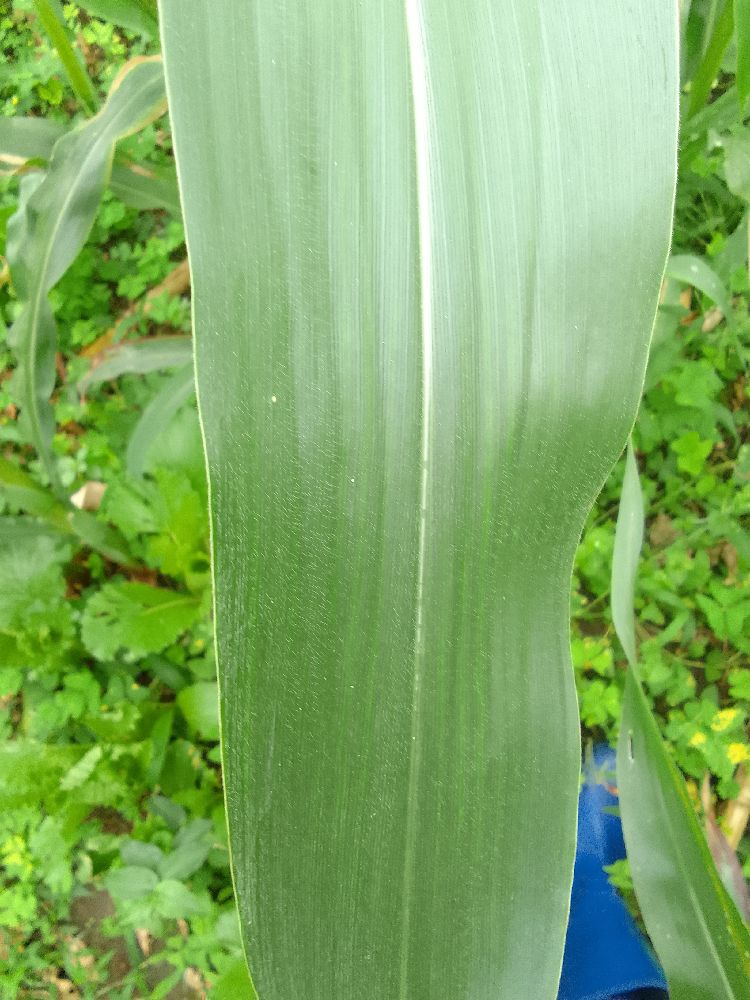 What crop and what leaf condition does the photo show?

maize, healthy
